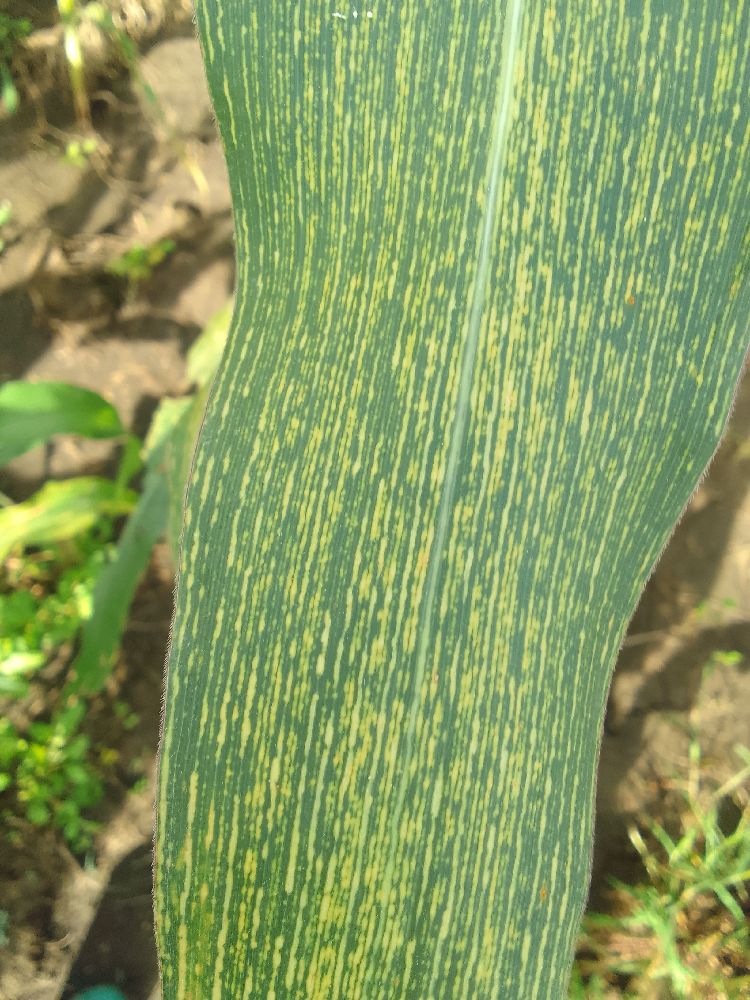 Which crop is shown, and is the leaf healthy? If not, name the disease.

maize, maize streak virus
